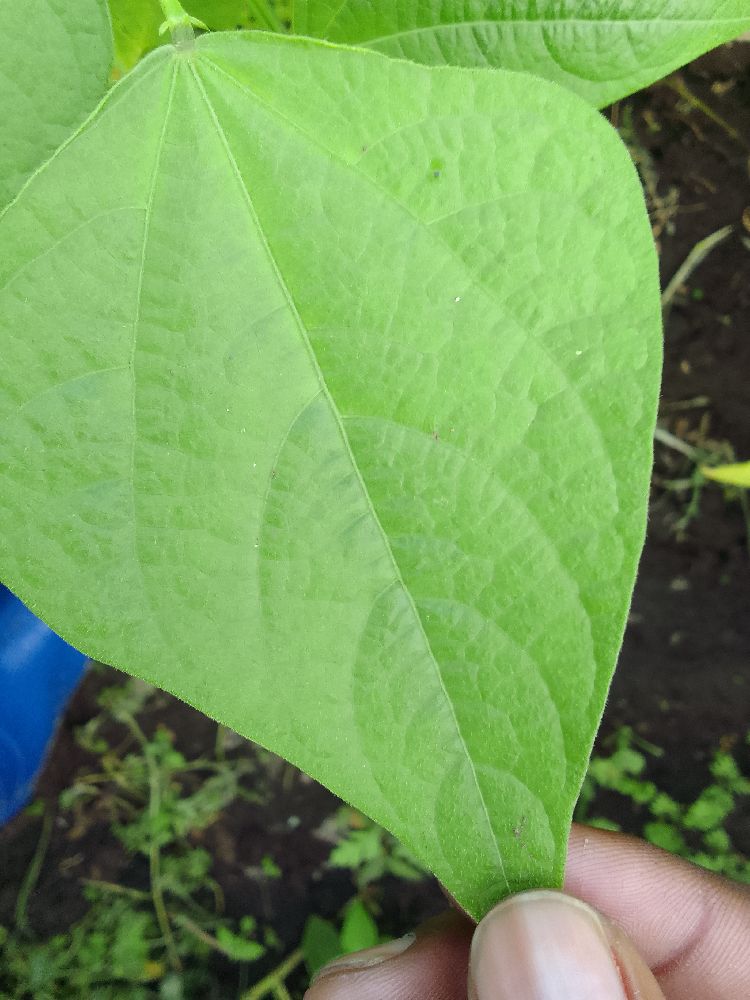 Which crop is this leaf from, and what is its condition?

common bean, healthy
